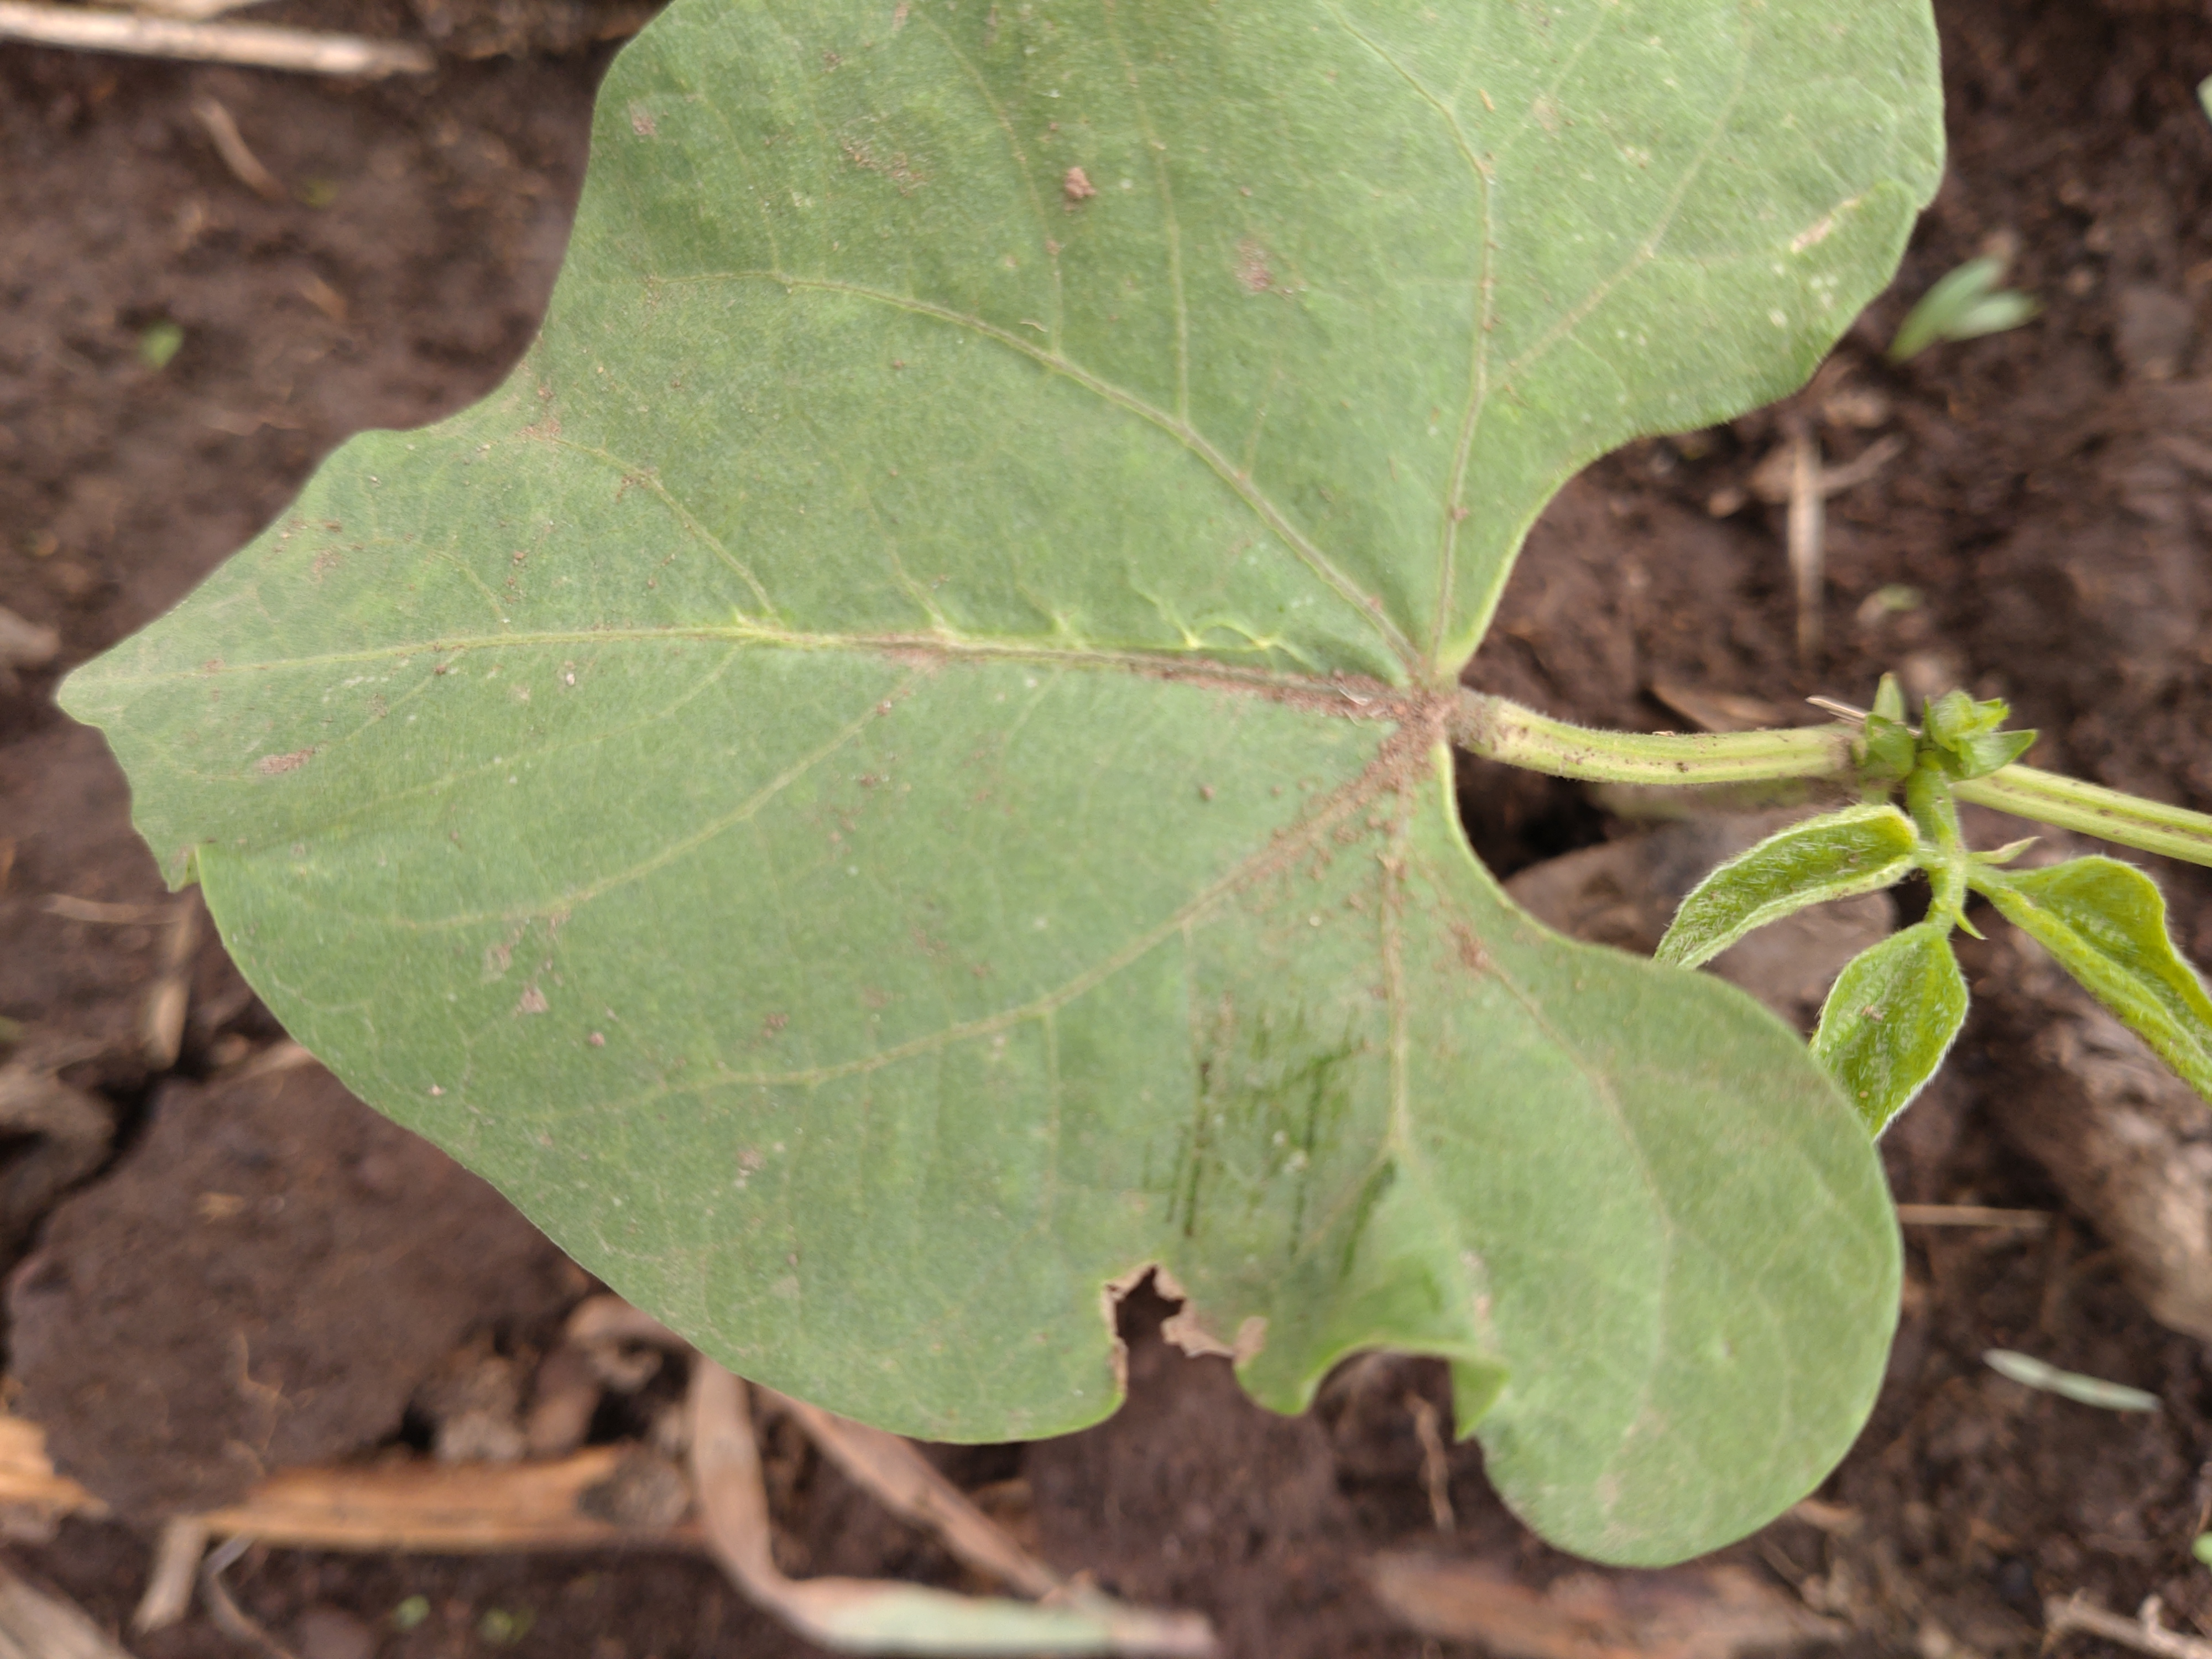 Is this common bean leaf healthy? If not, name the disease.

healthy
